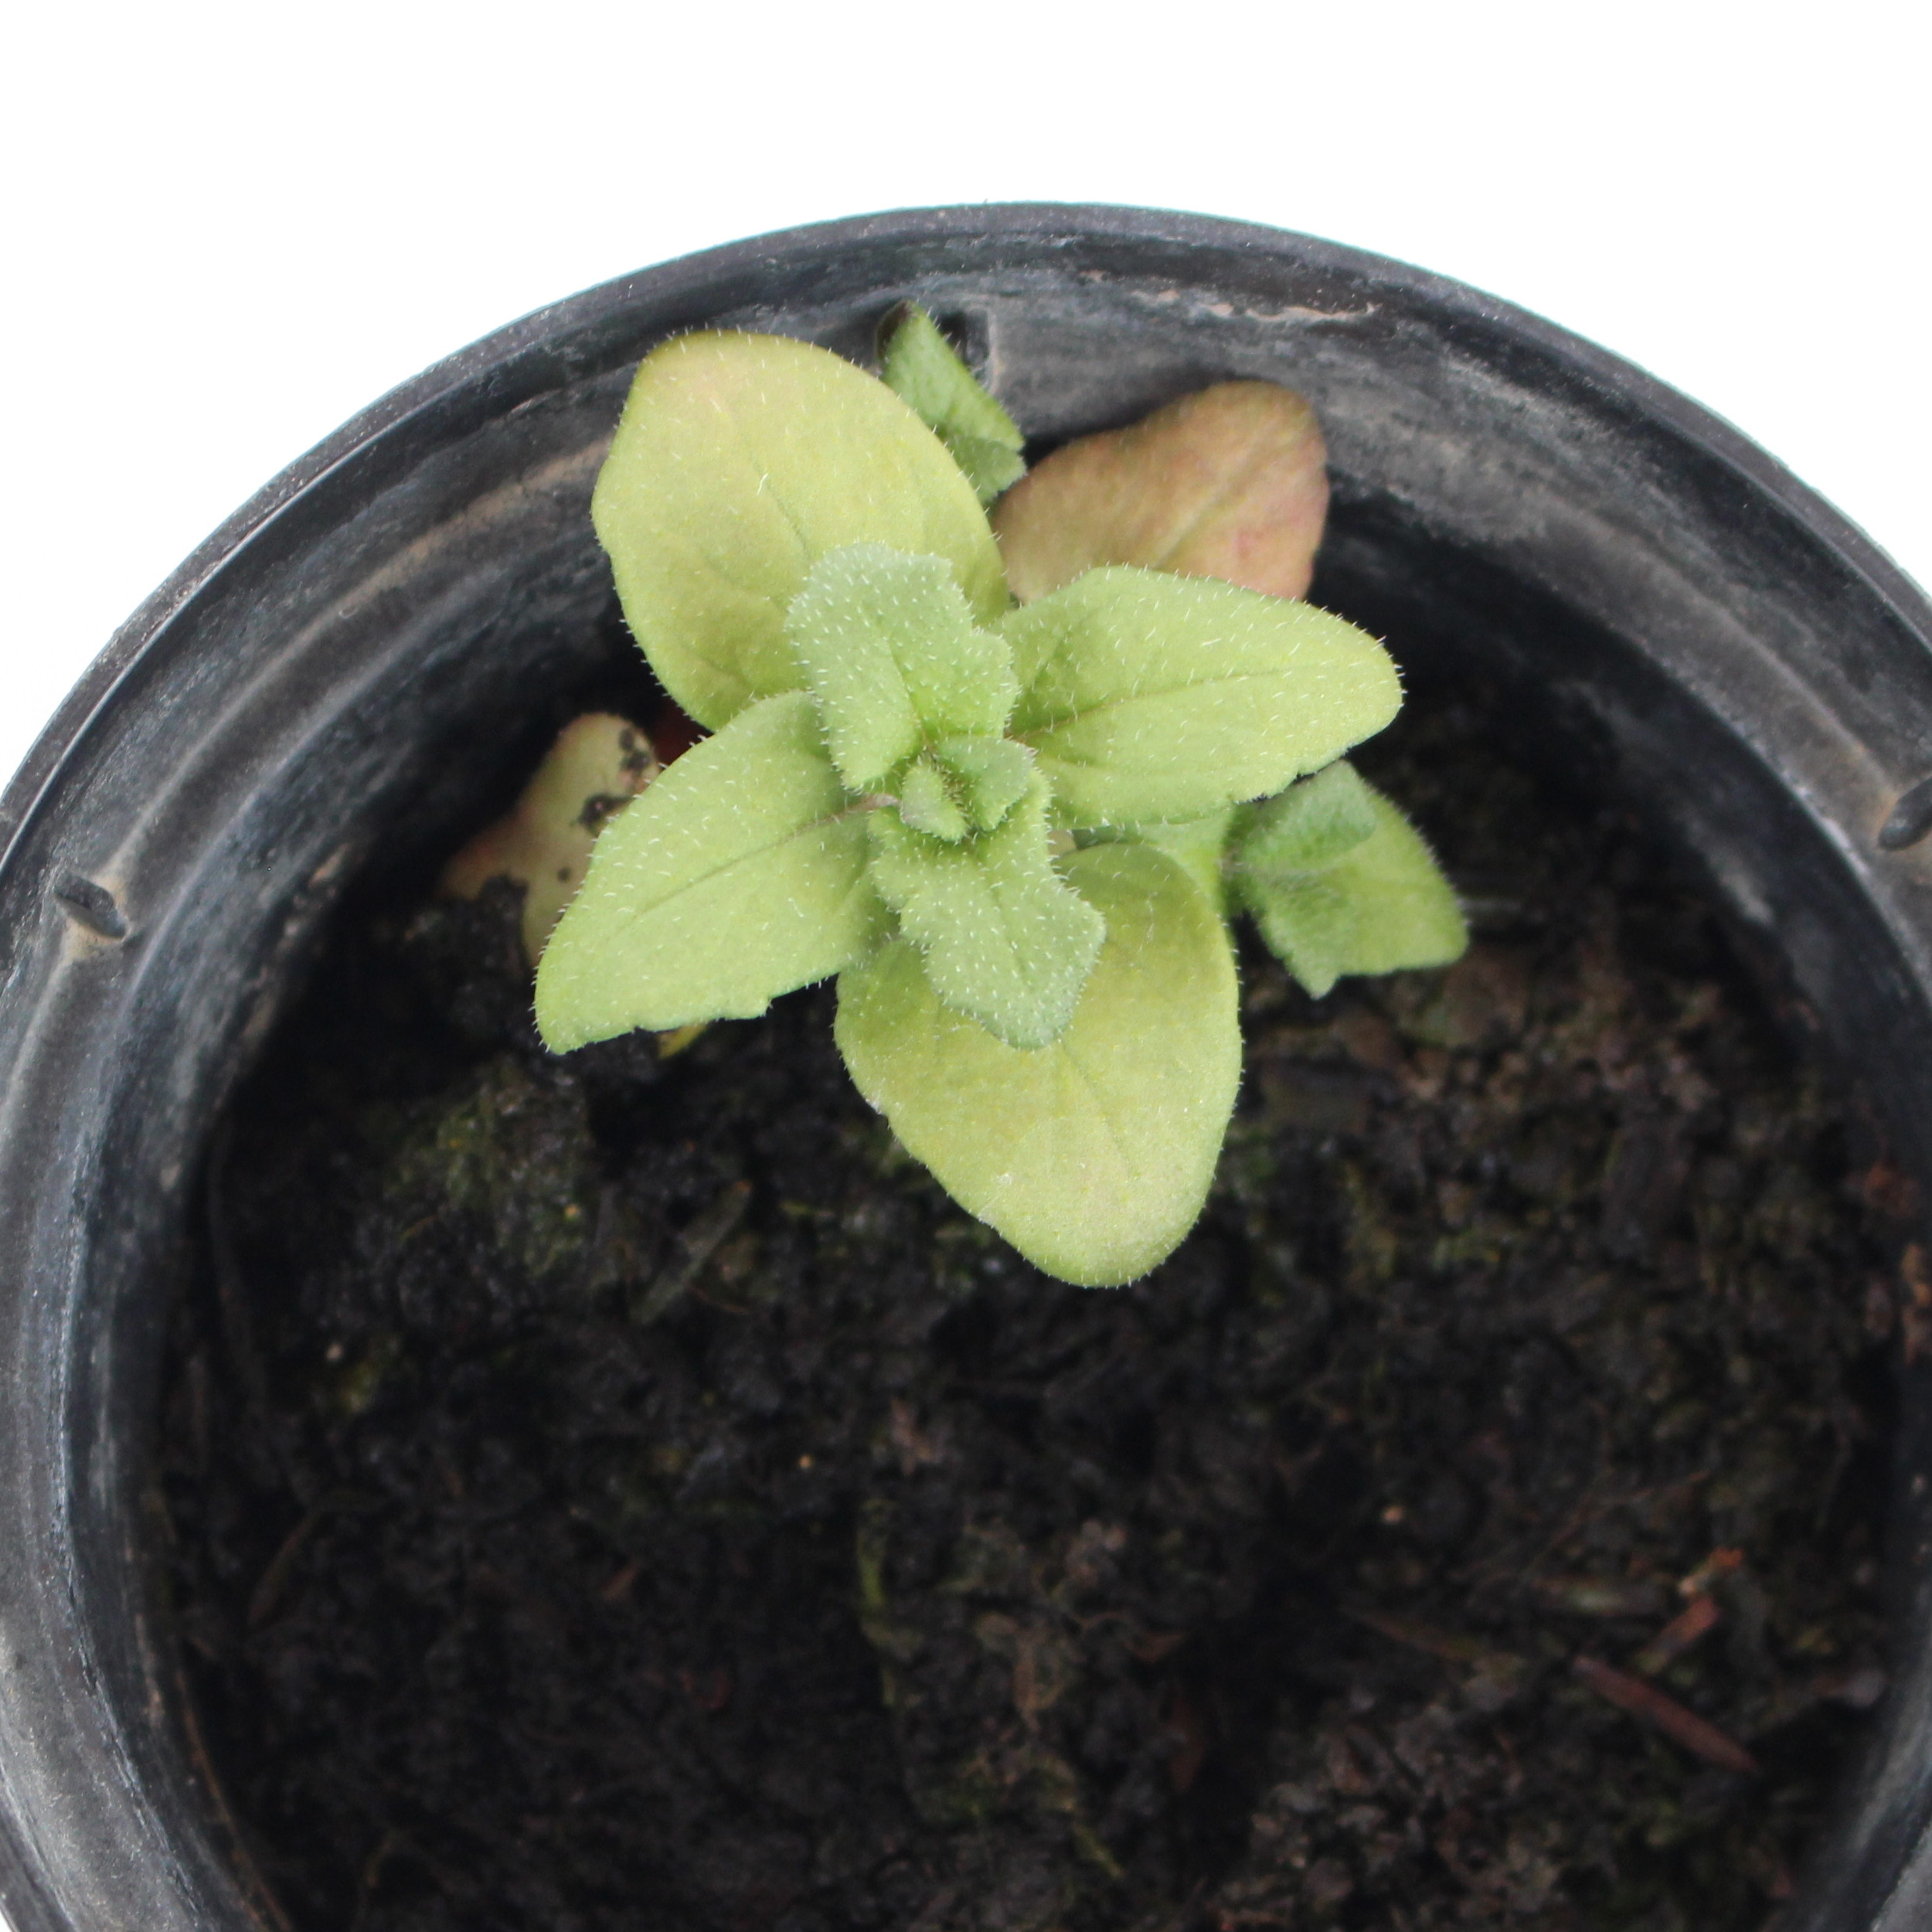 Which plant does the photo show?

Veronica persica
